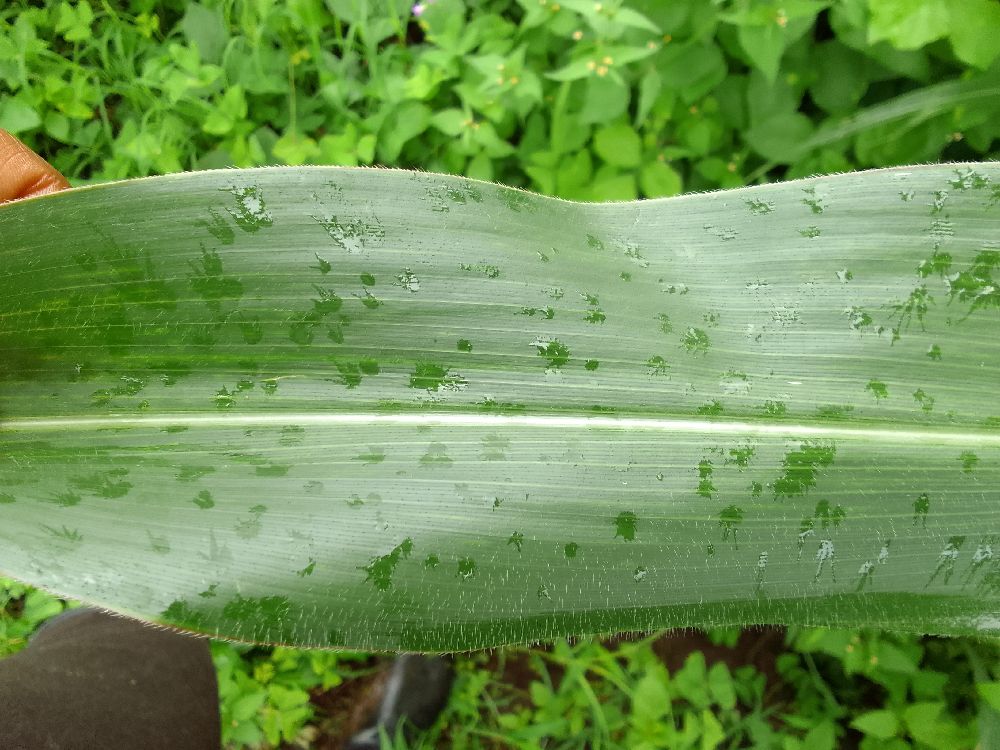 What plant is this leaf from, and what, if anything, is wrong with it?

maize, healthy
